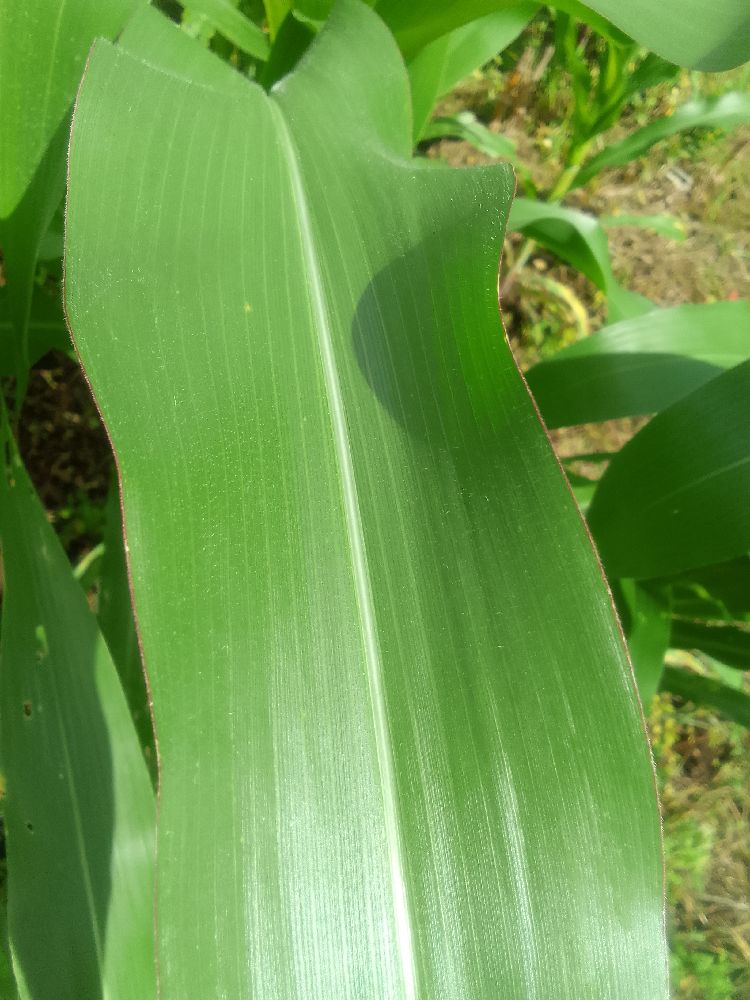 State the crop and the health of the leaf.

maize, healthy
